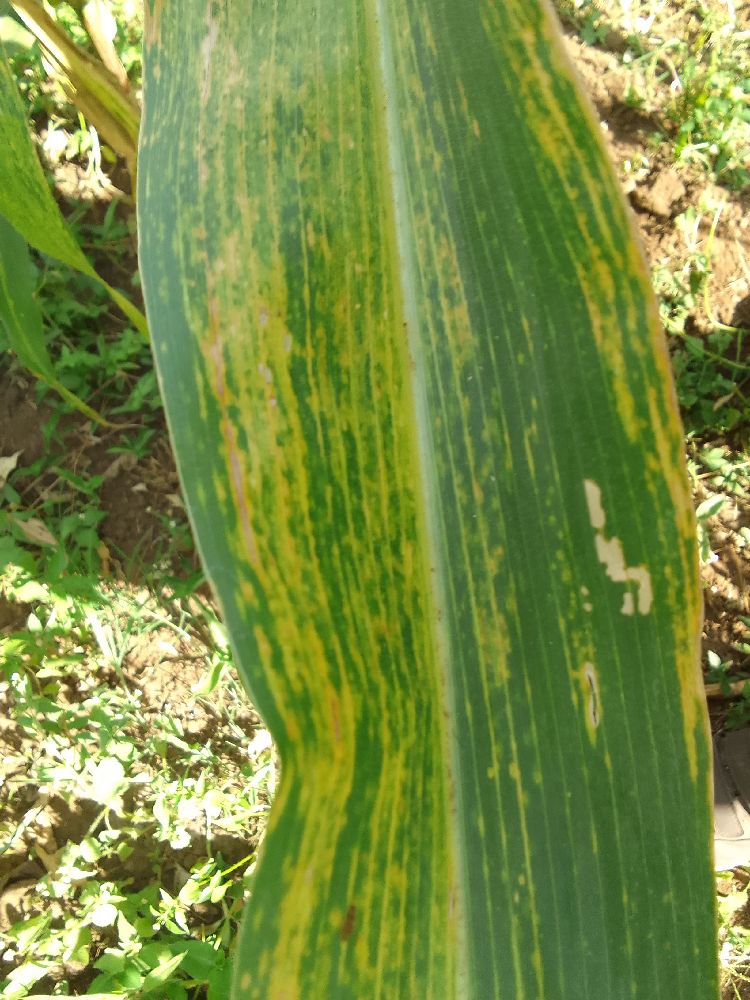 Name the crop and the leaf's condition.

maize, maize lethal necrosis
